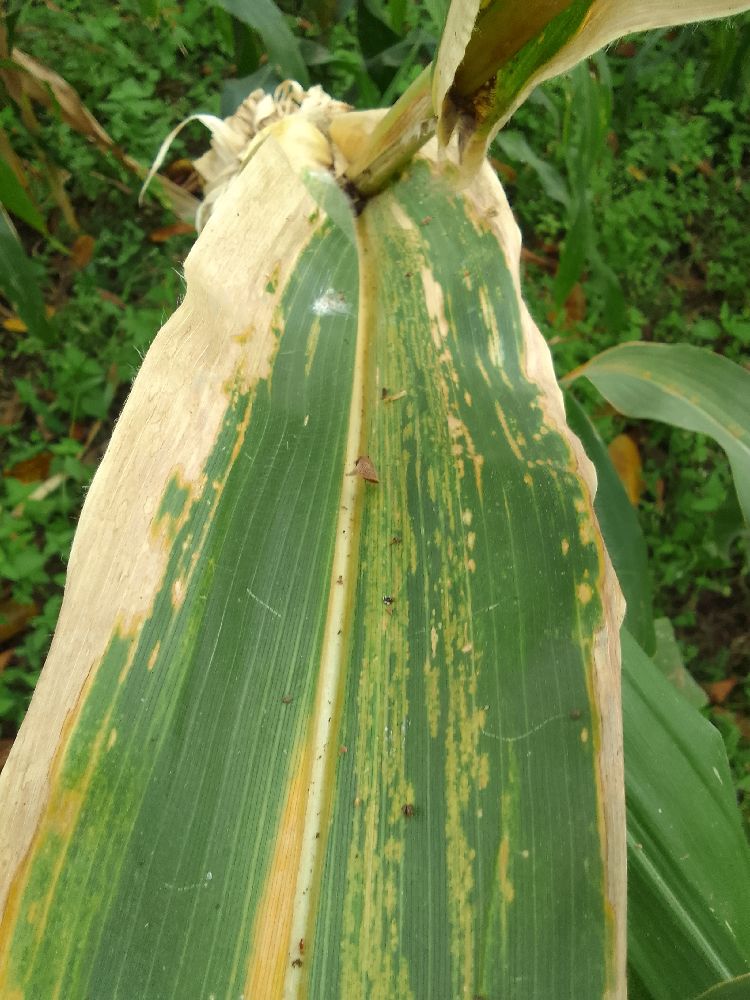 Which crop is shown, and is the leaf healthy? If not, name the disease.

maize, maize lethal necrosis
